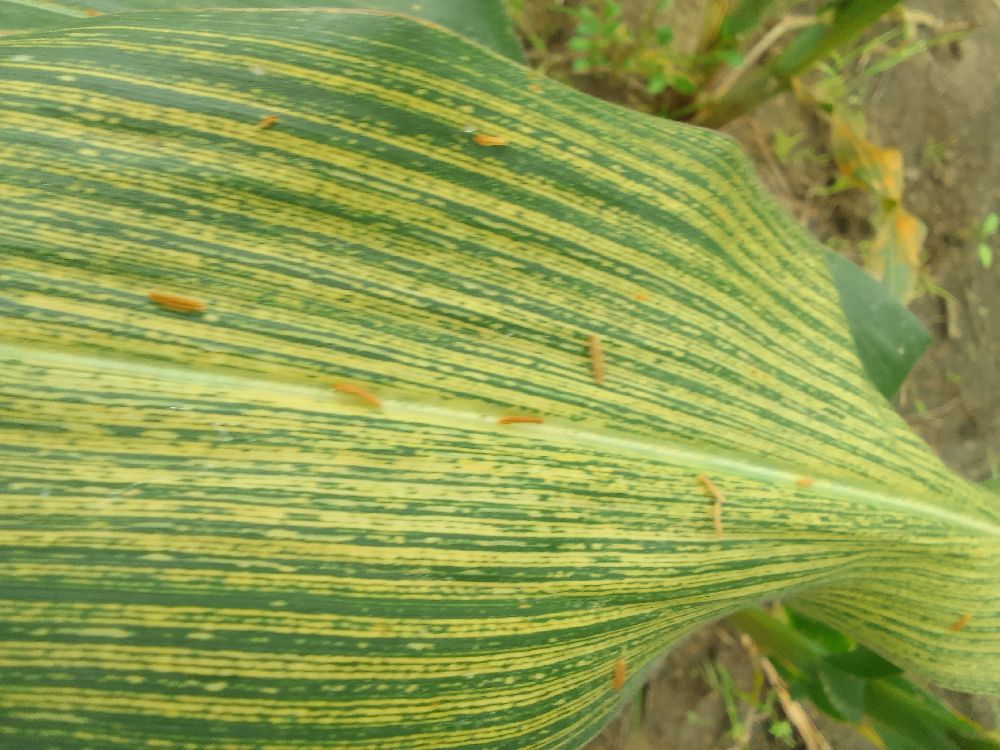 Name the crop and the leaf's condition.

maize, maize streak virus
